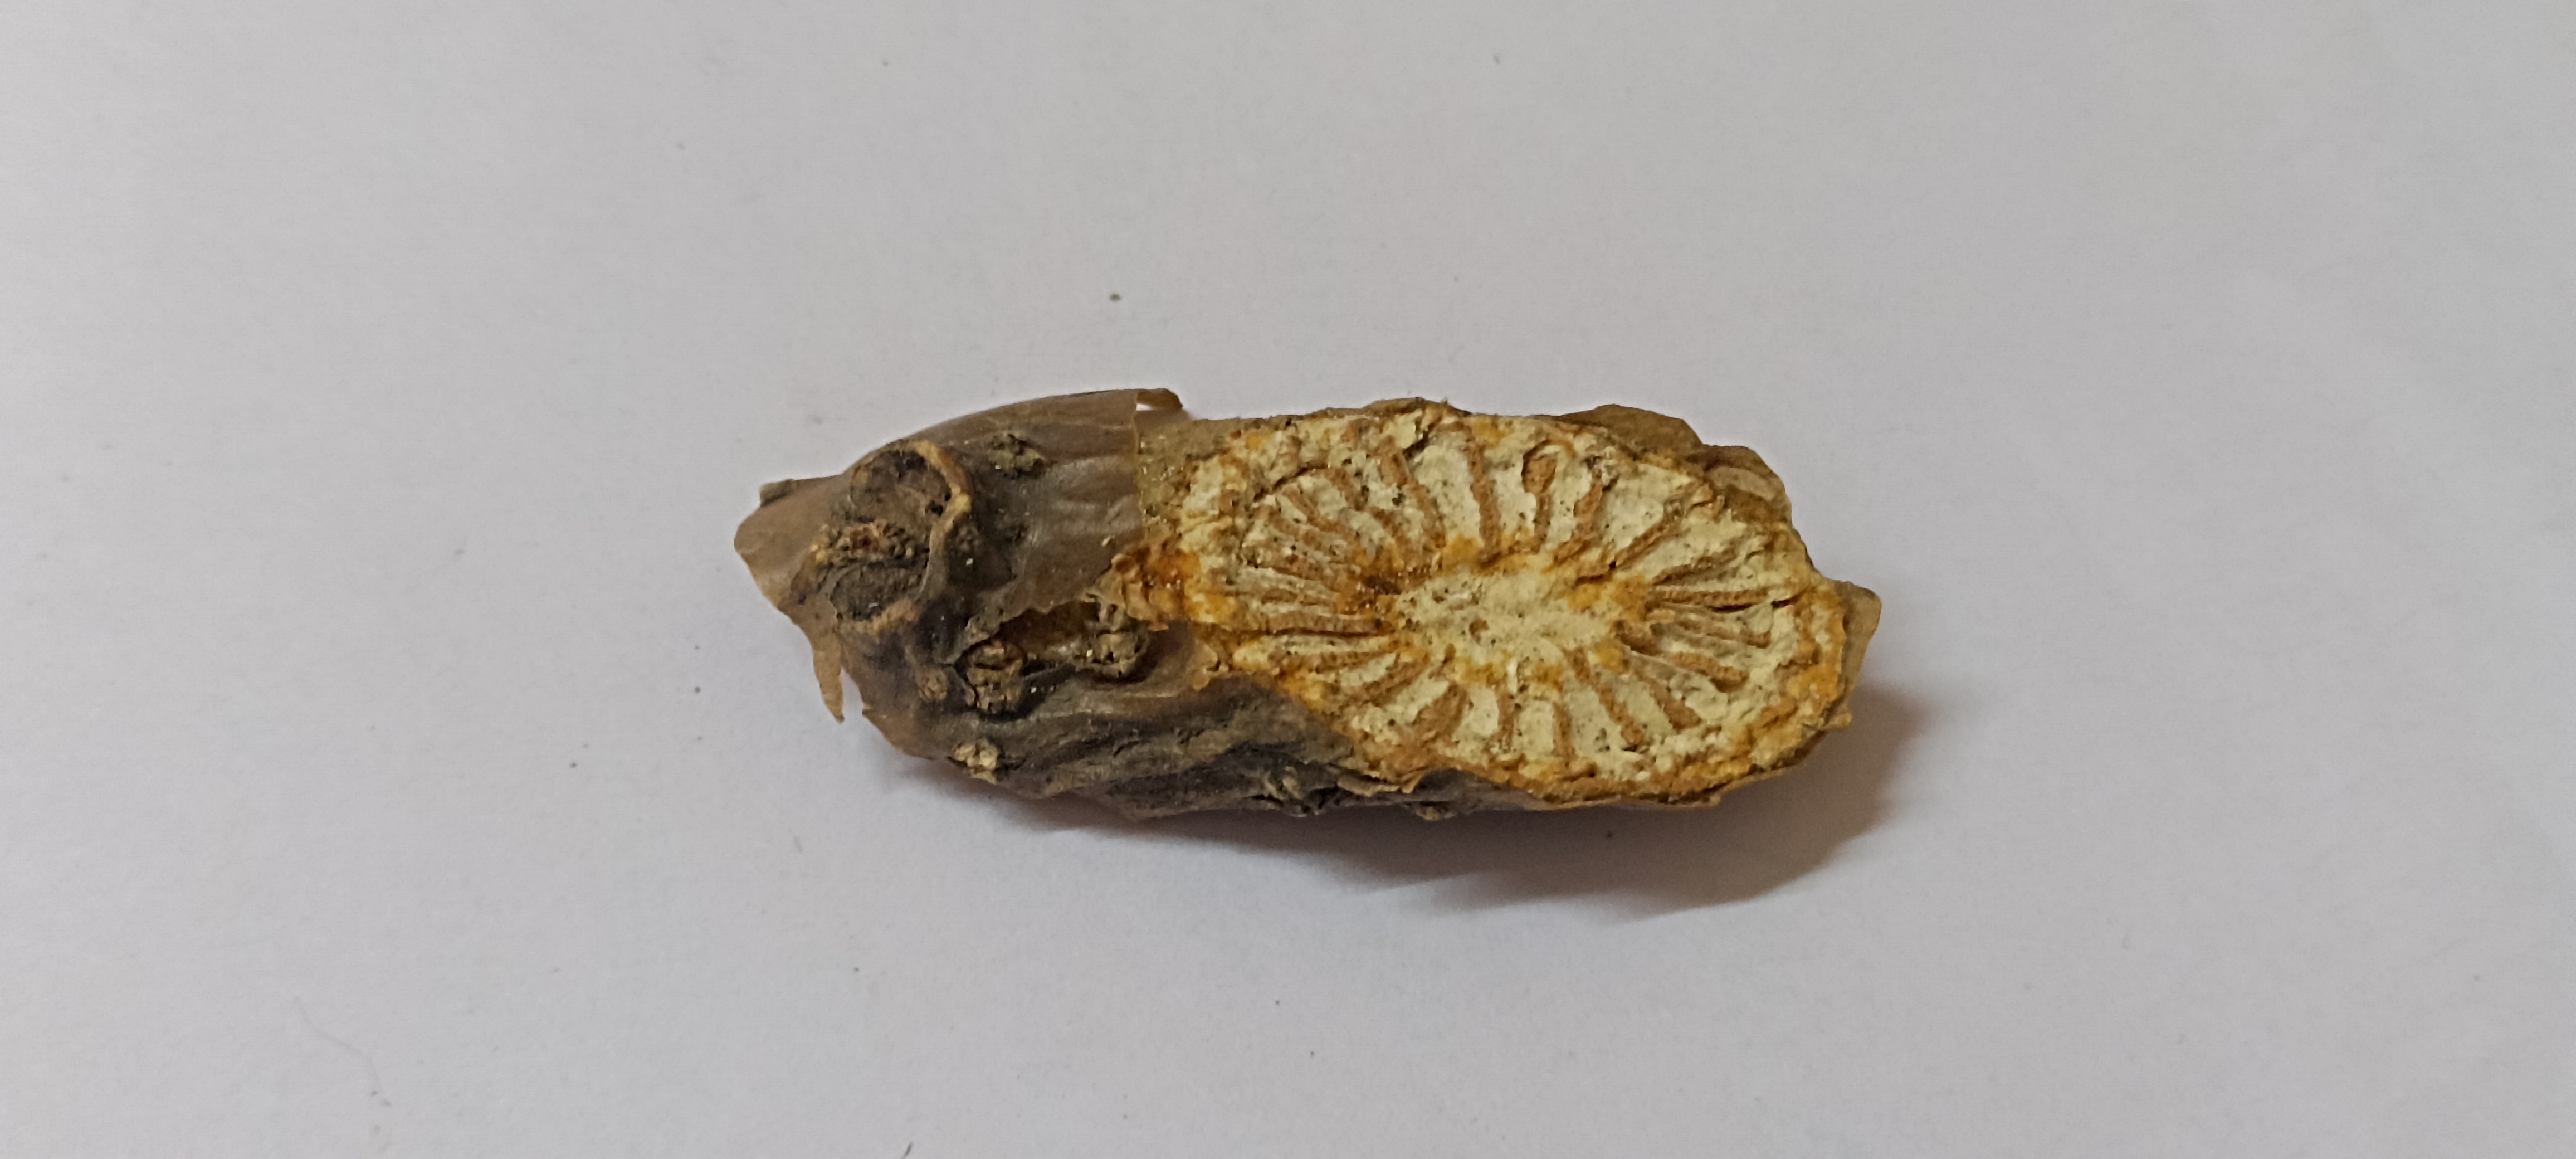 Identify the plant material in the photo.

gulvel
